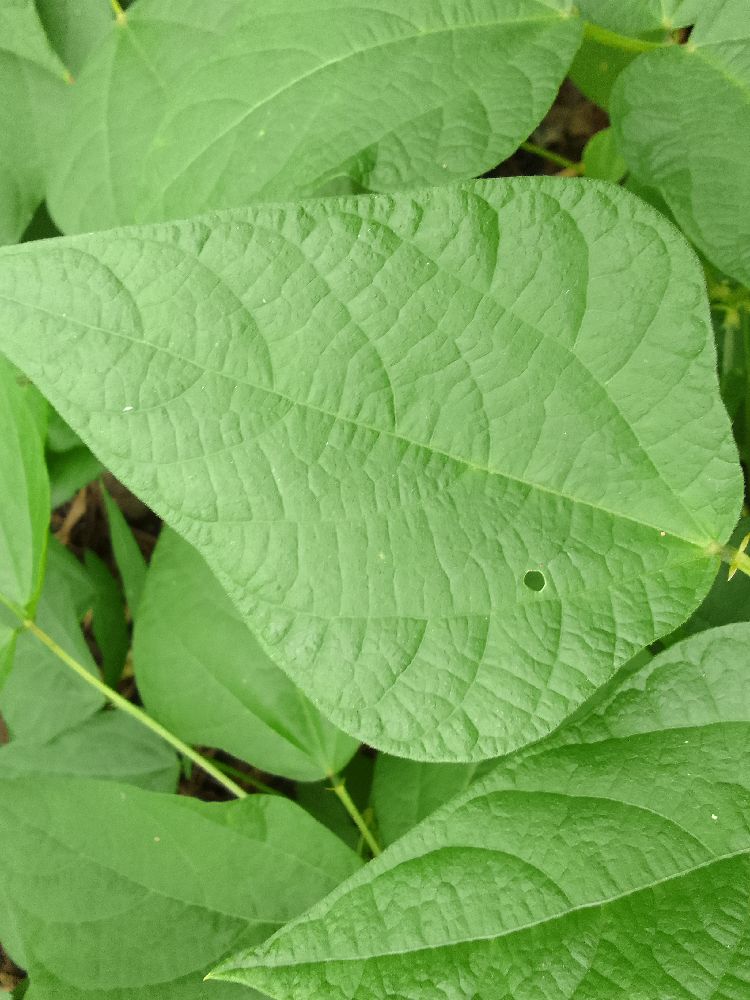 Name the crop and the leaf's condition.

common bean, healthy
